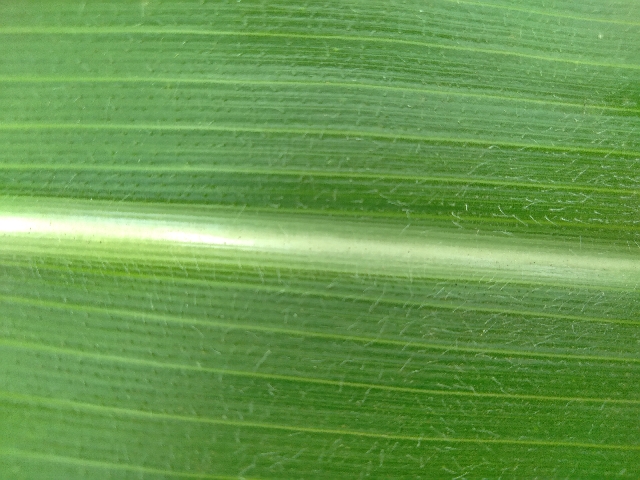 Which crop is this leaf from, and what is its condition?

maize, healthy
